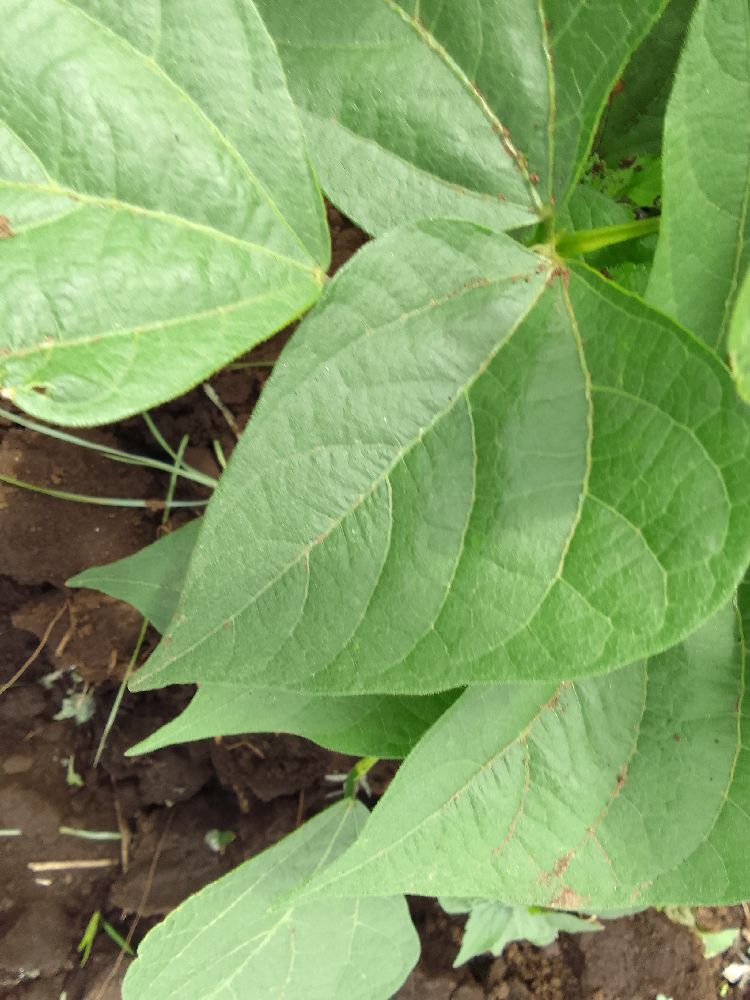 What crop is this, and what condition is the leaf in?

common bean, healthy
